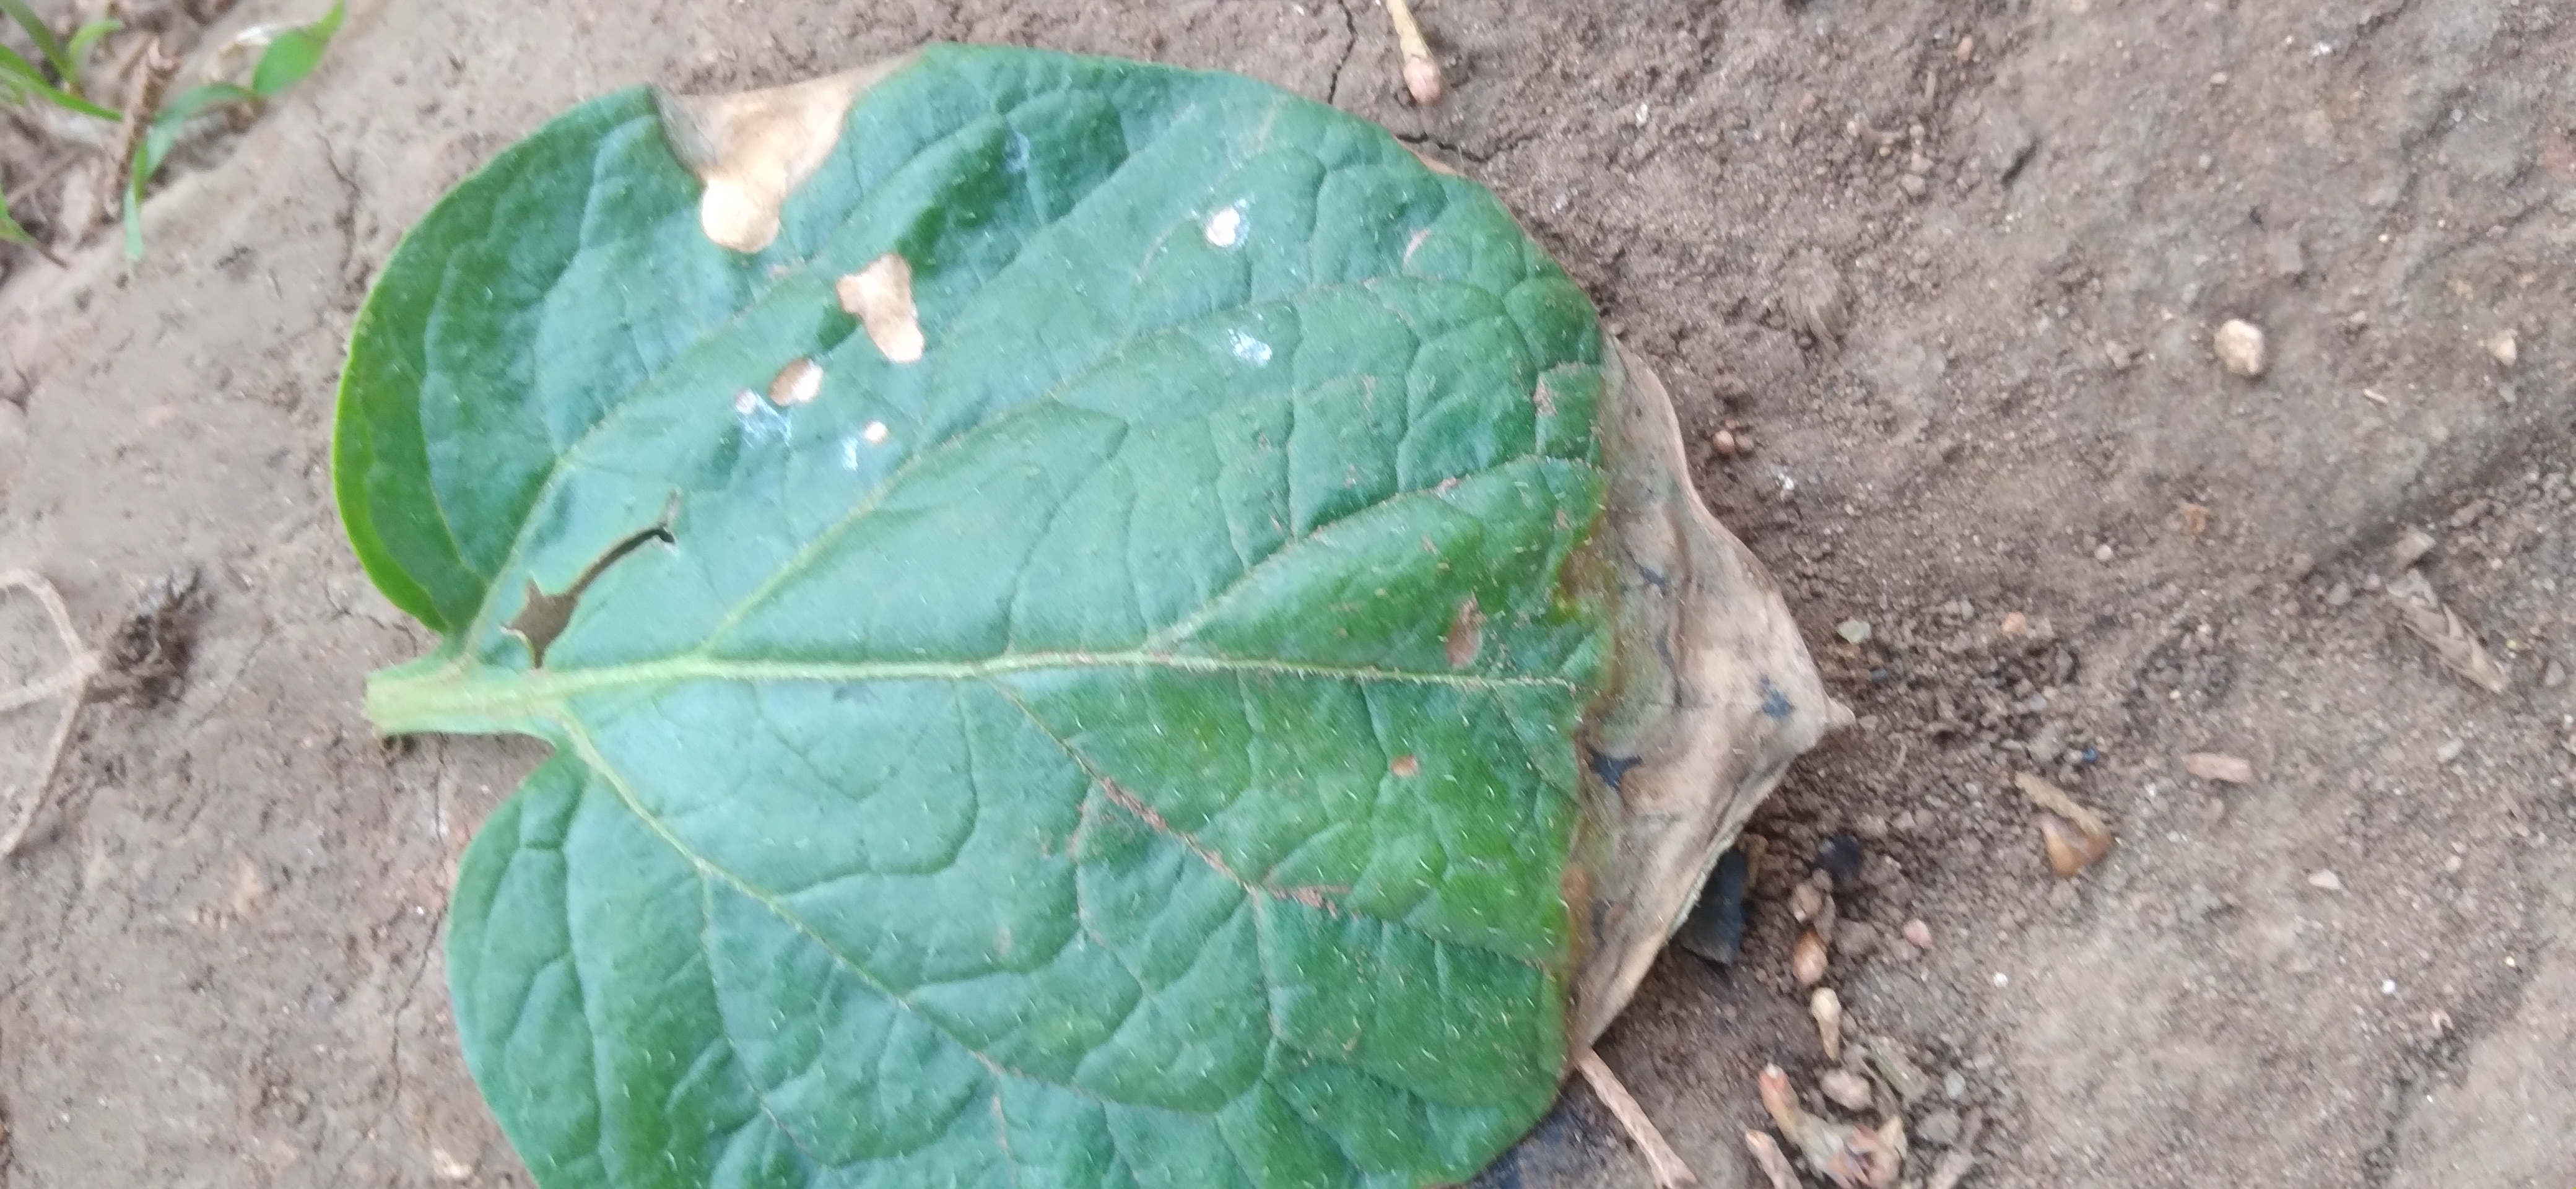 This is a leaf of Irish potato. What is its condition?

early blight
